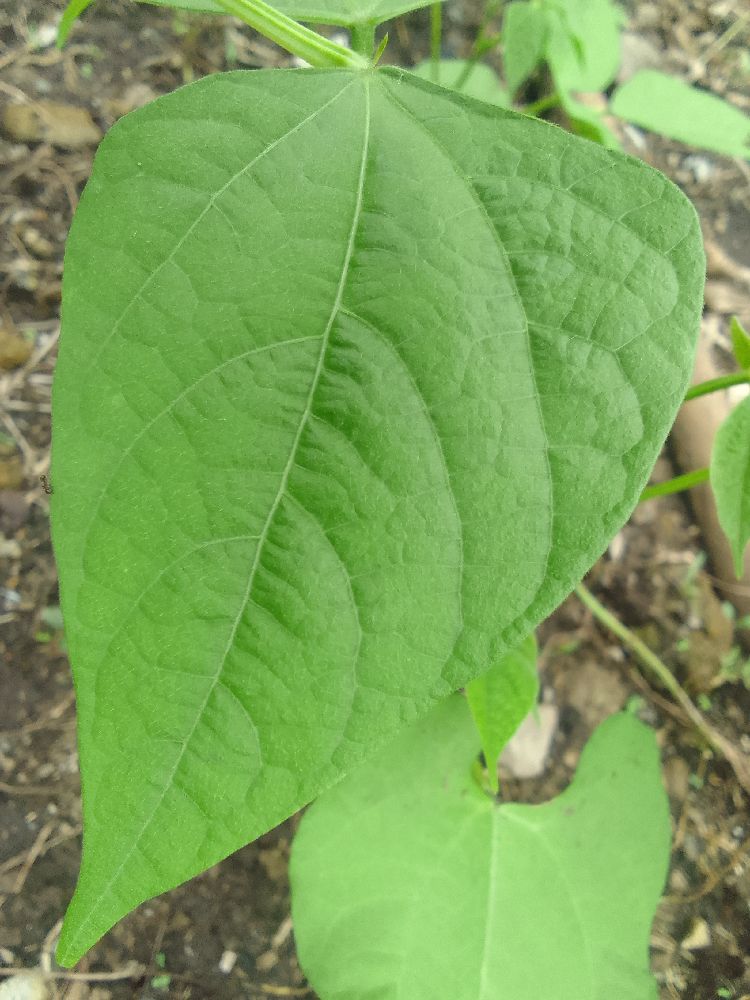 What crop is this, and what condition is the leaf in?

common bean, healthy
